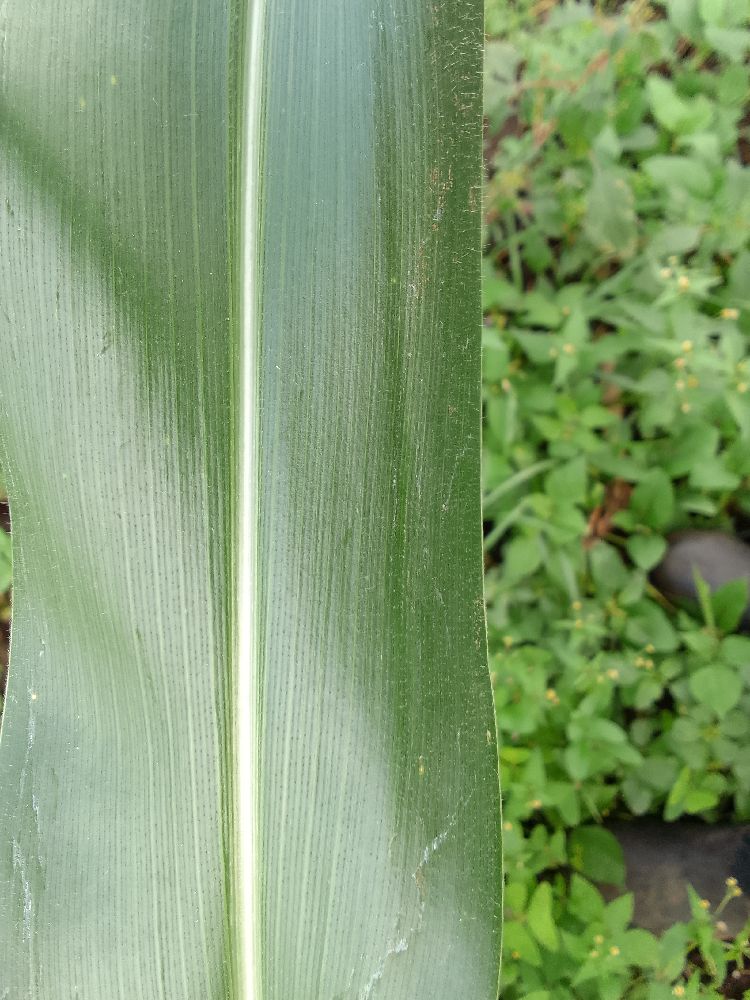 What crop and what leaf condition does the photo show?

maize, healthy
